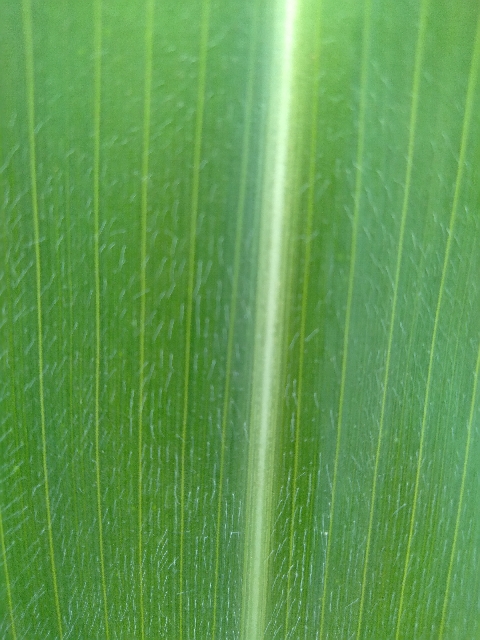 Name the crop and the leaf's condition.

maize, healthy
